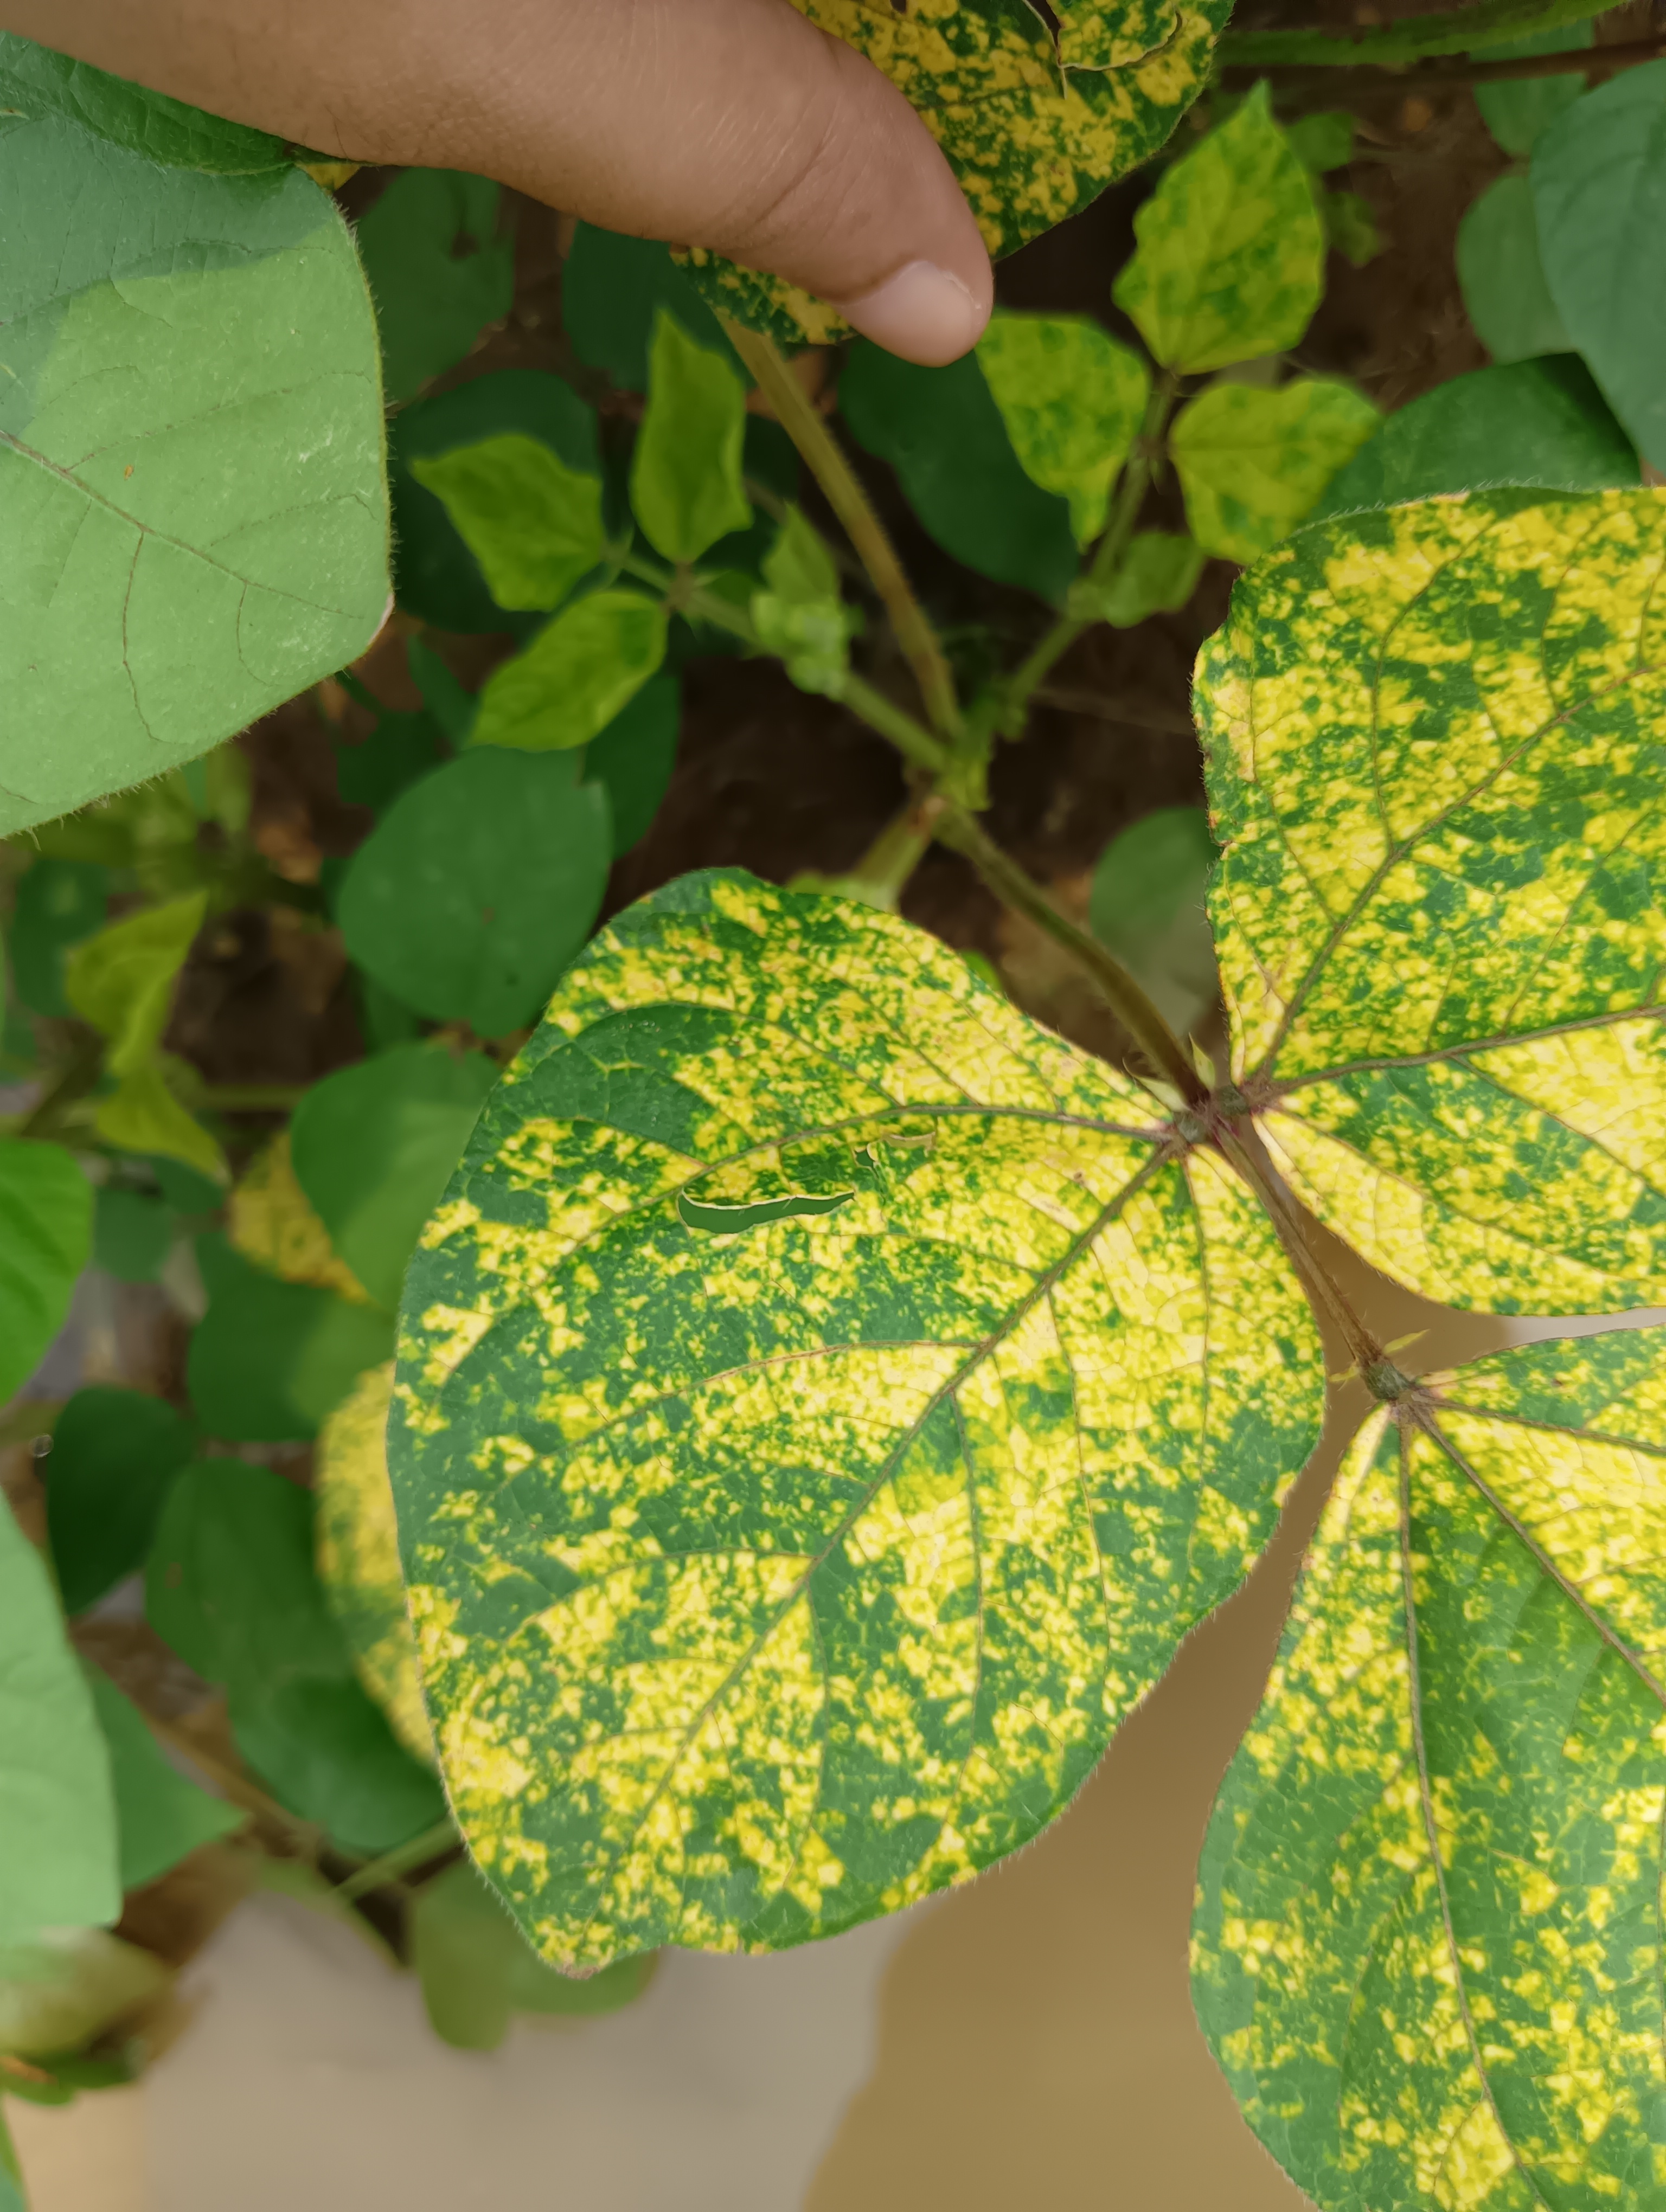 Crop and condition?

mungbean, yellow mosaic
